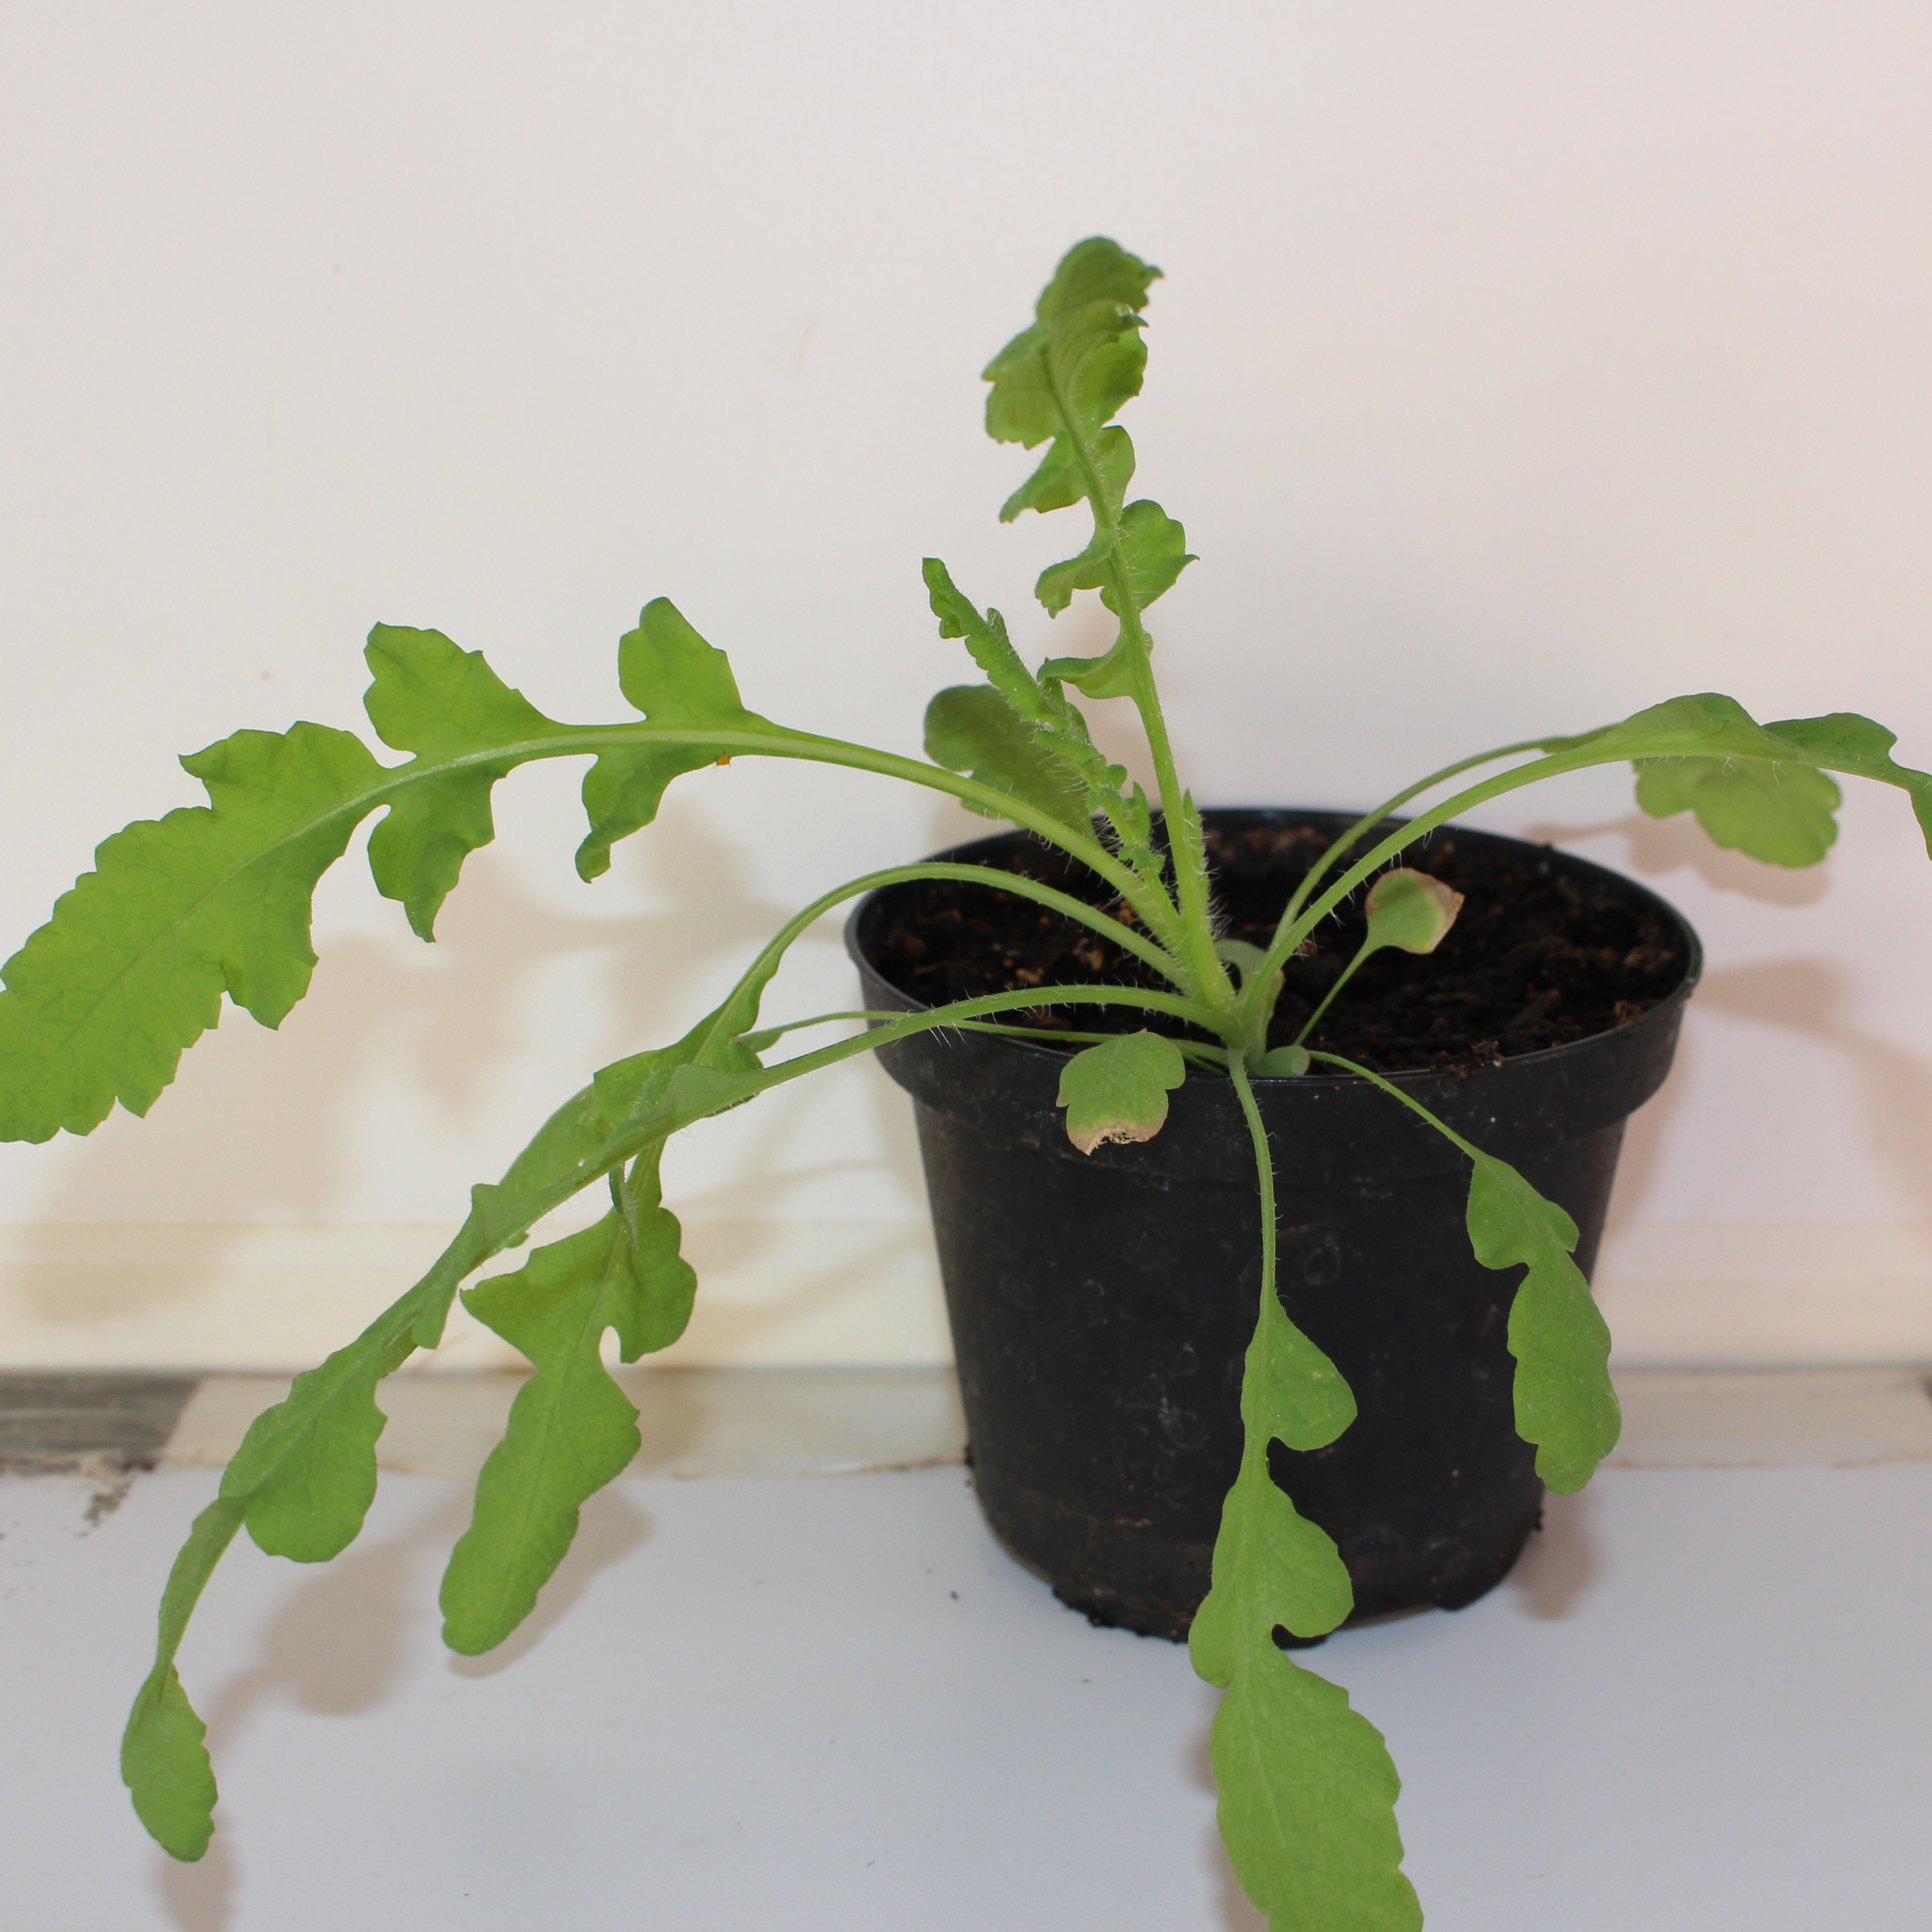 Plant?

Papaver rhoeas
